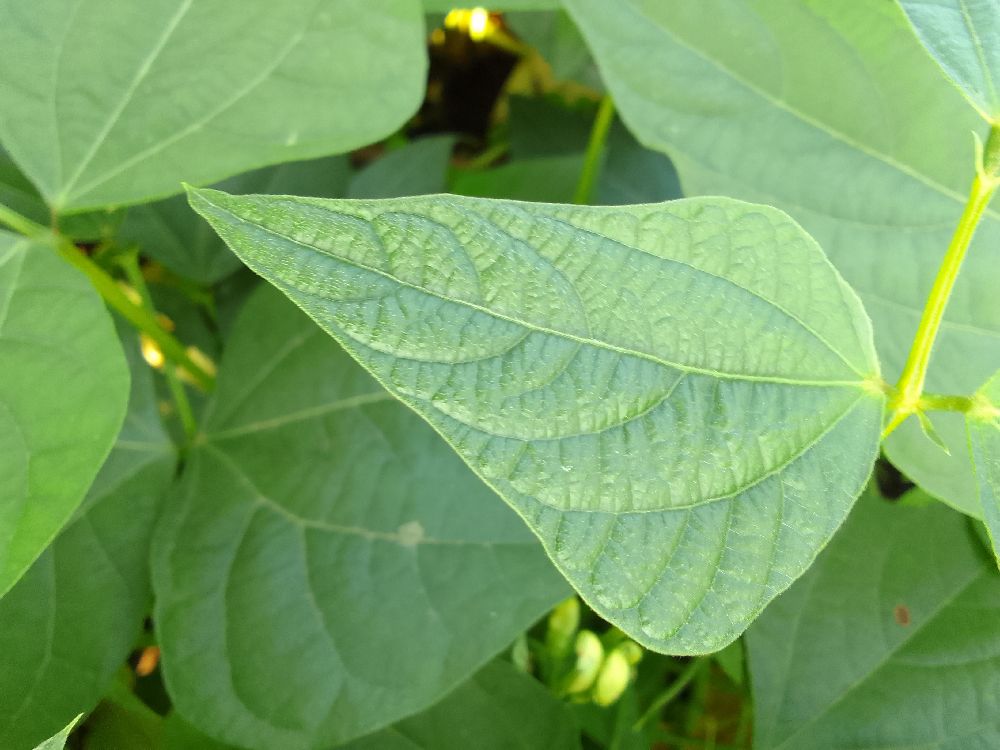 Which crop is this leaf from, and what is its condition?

common bean, healthy
